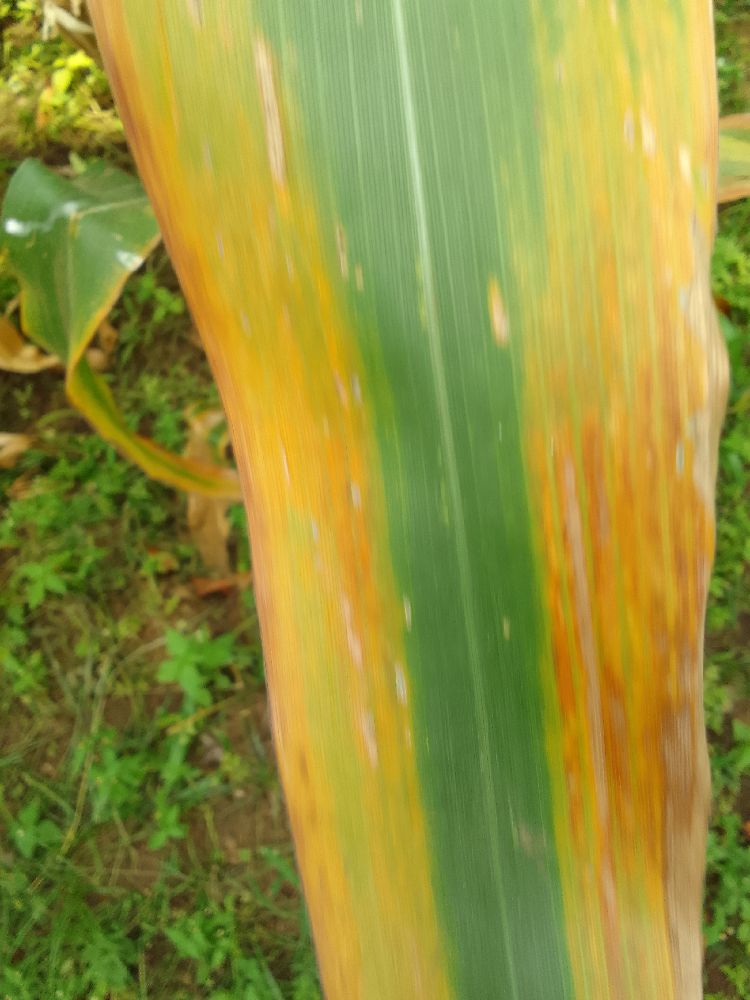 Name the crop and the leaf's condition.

maize, maize lethal necrosis
